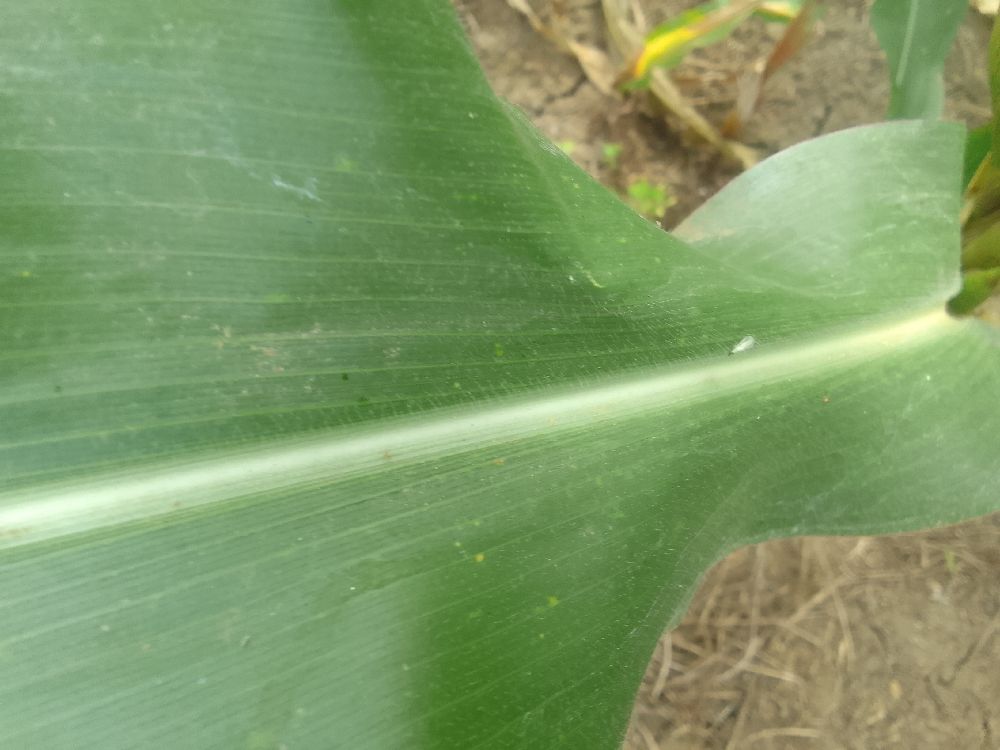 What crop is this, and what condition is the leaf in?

maize, healthy
